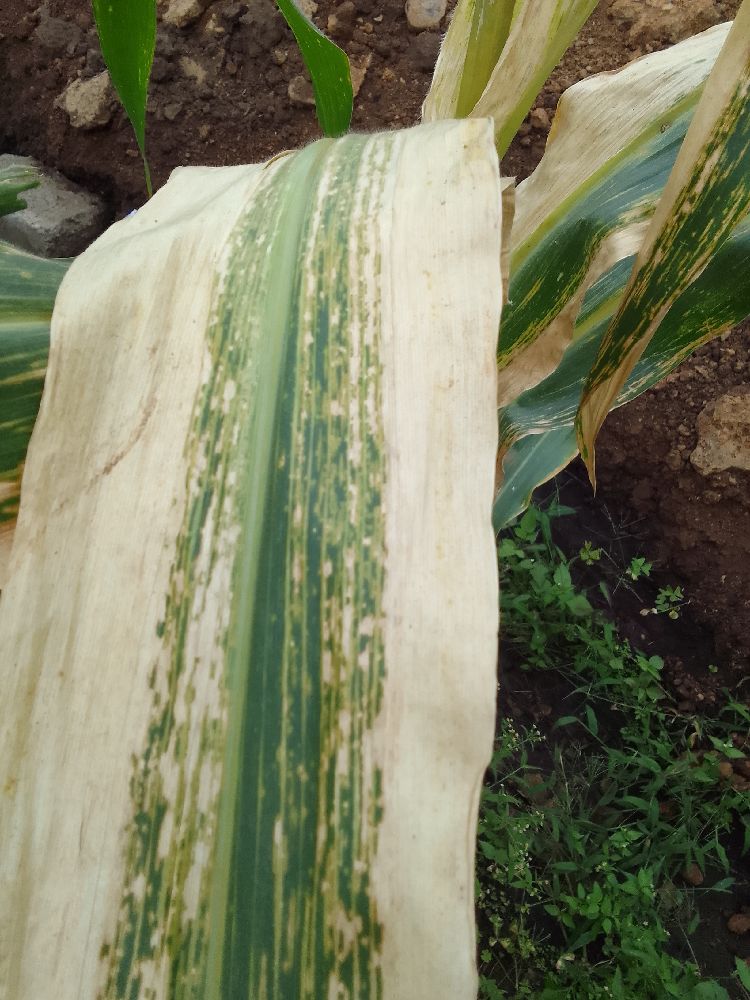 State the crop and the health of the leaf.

maize, maize lethal necrosis
